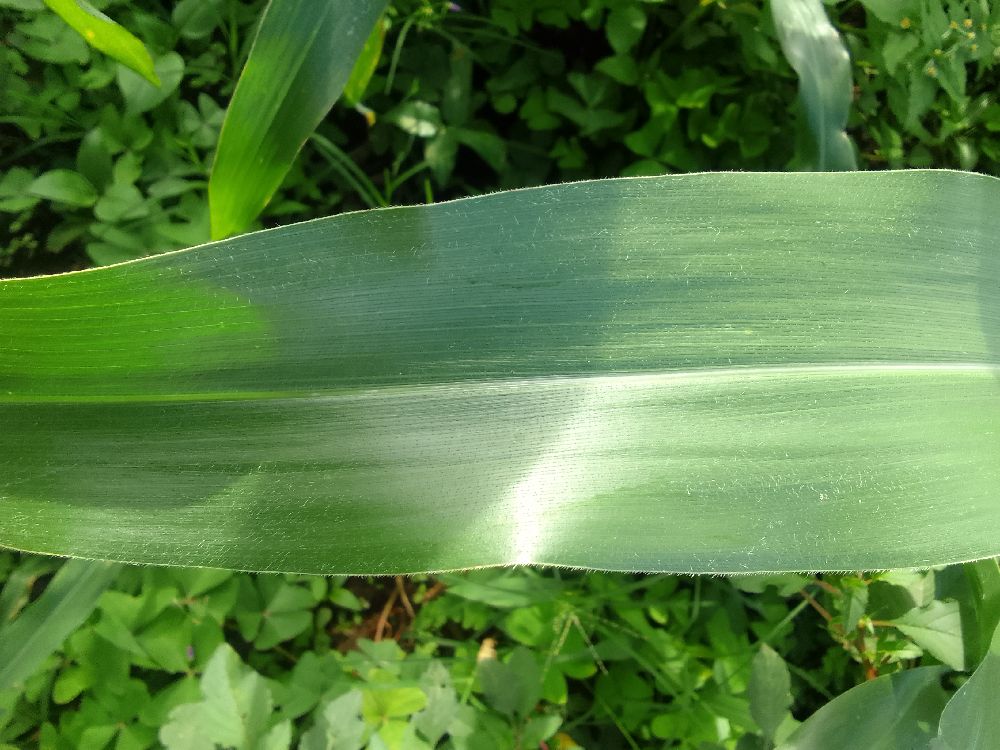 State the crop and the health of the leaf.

maize, healthy
